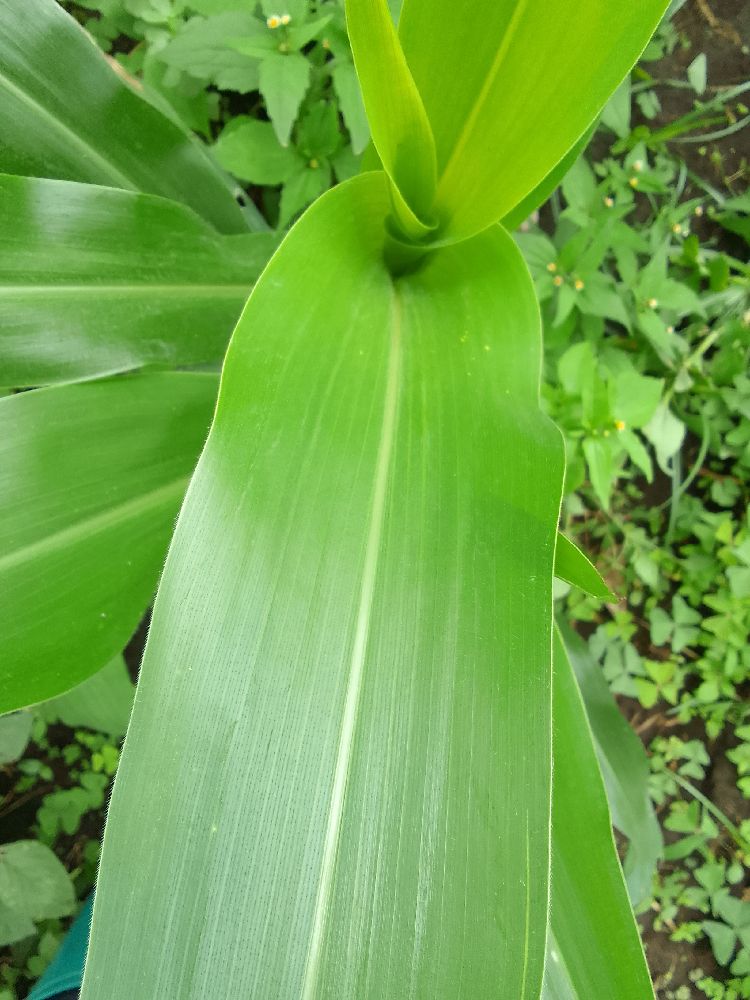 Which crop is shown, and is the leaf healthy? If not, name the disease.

maize, healthy
